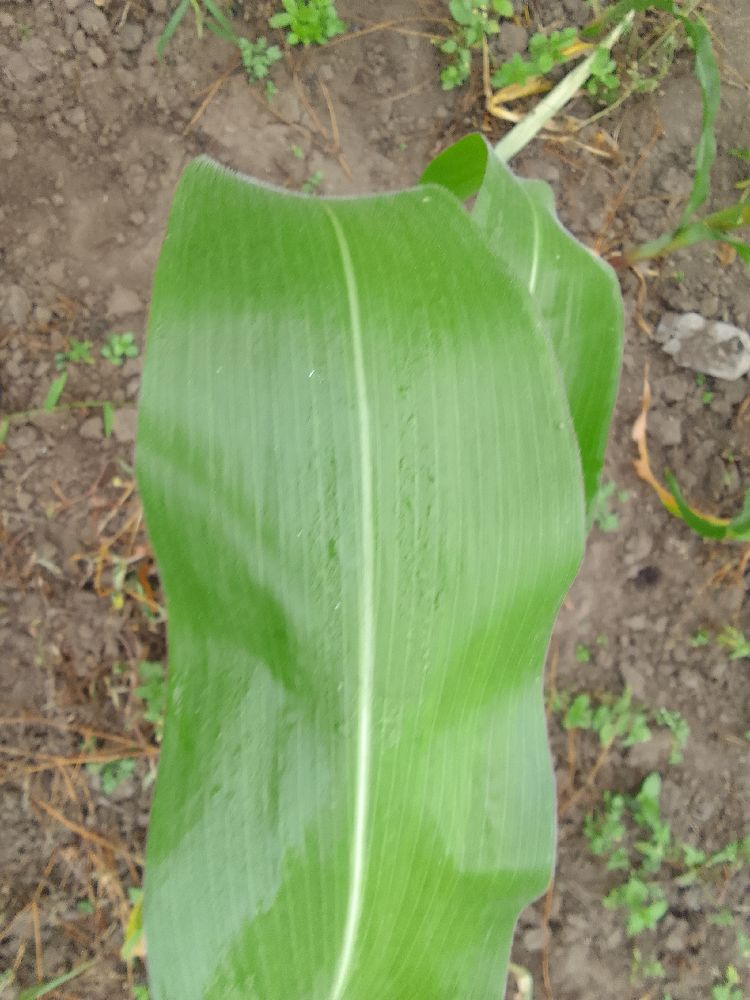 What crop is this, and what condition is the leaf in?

maize, healthy
